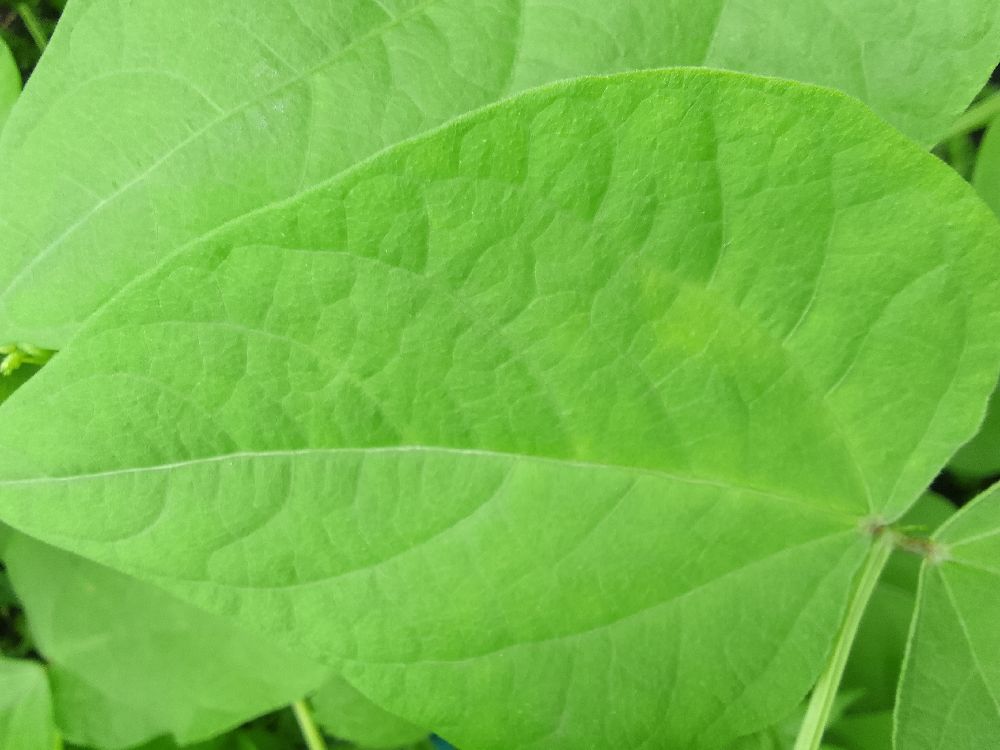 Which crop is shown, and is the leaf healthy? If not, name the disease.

common bean, healthy
